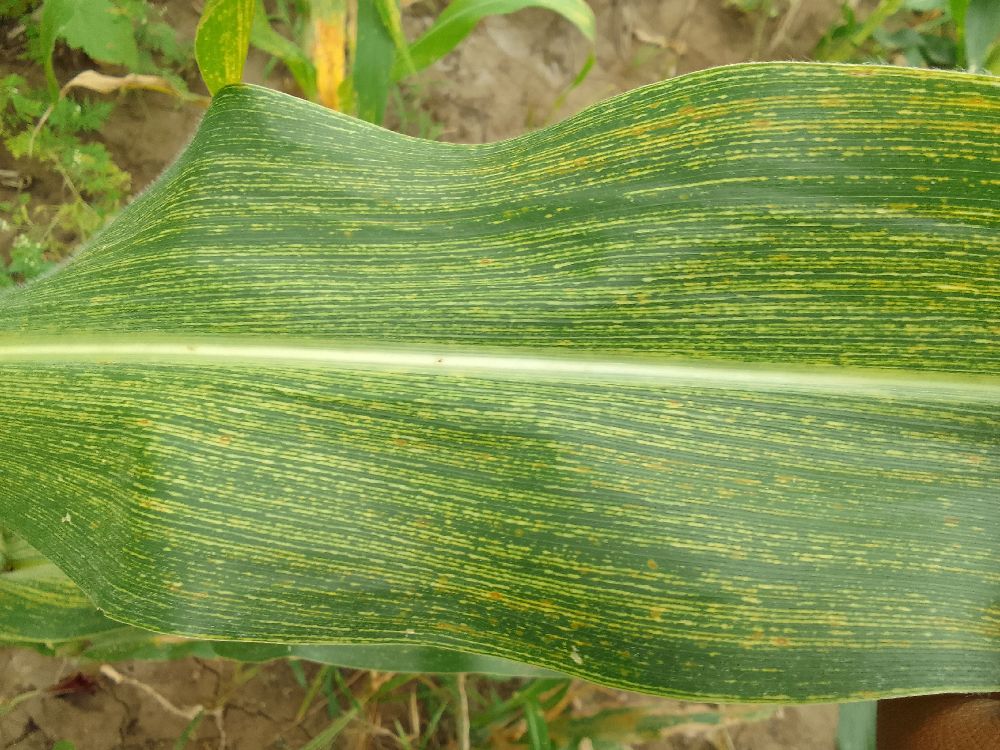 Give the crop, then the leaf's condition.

maize, maize streak virus
